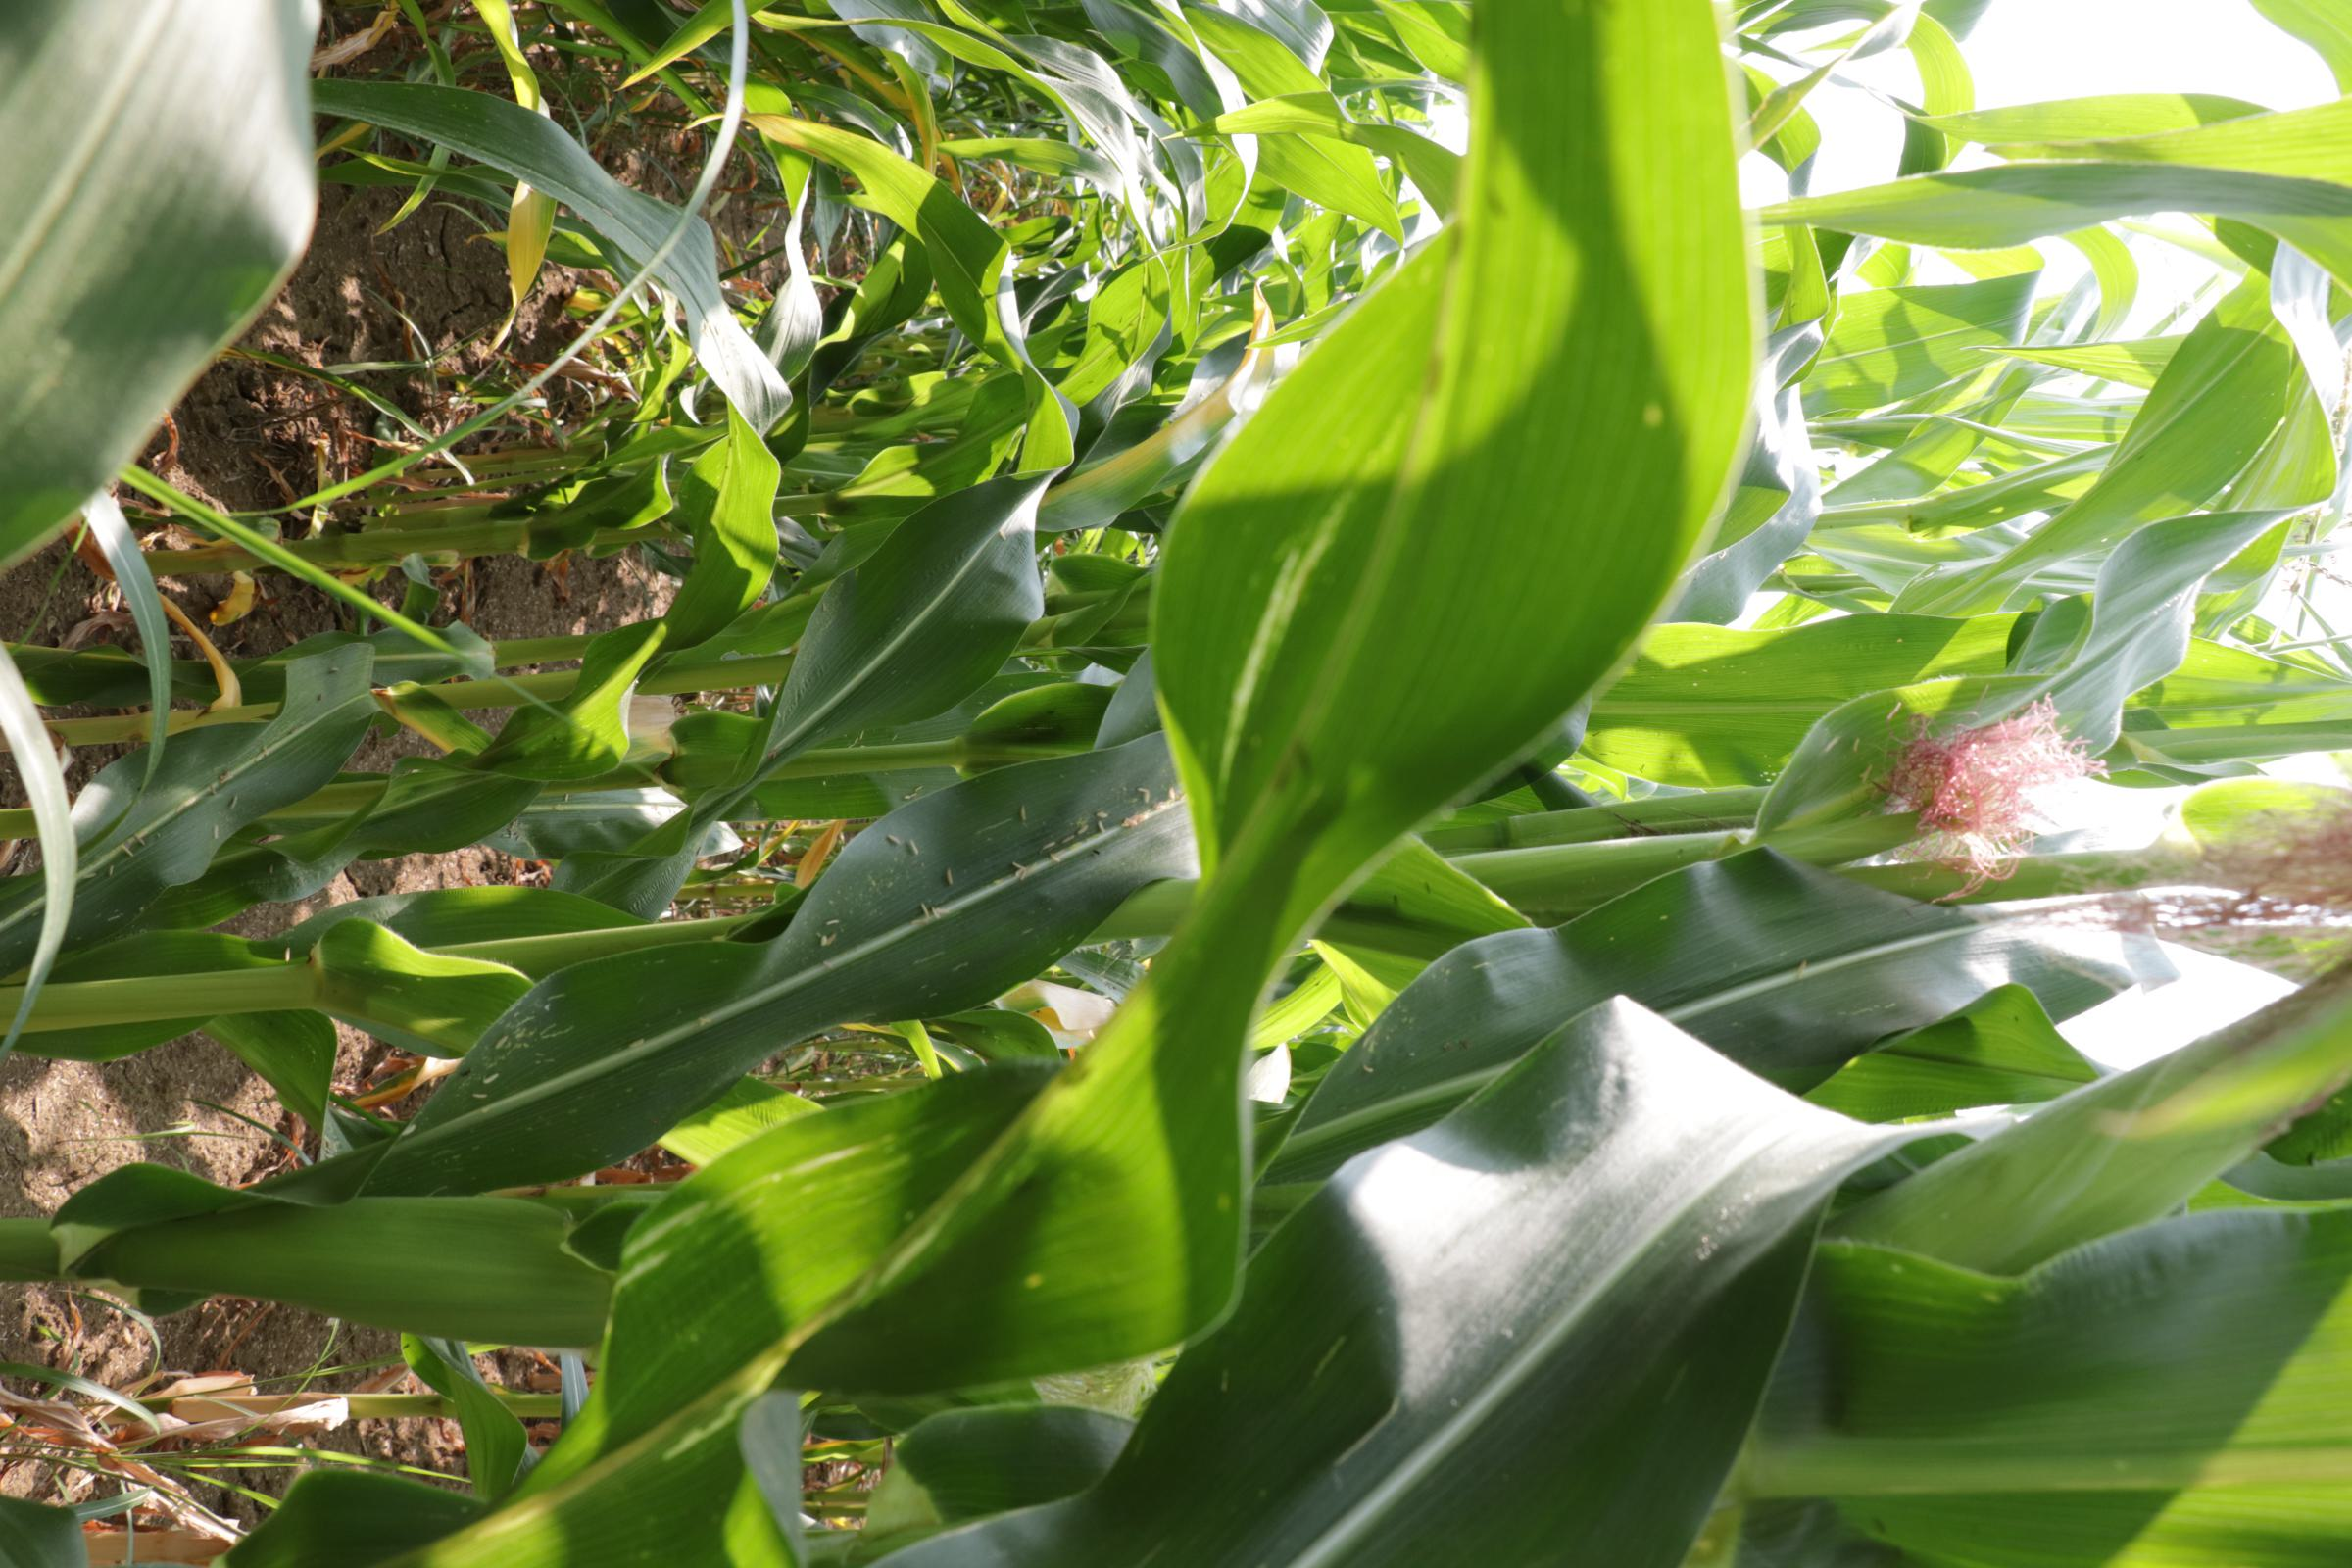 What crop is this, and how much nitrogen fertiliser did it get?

maize, no added nitrogen
